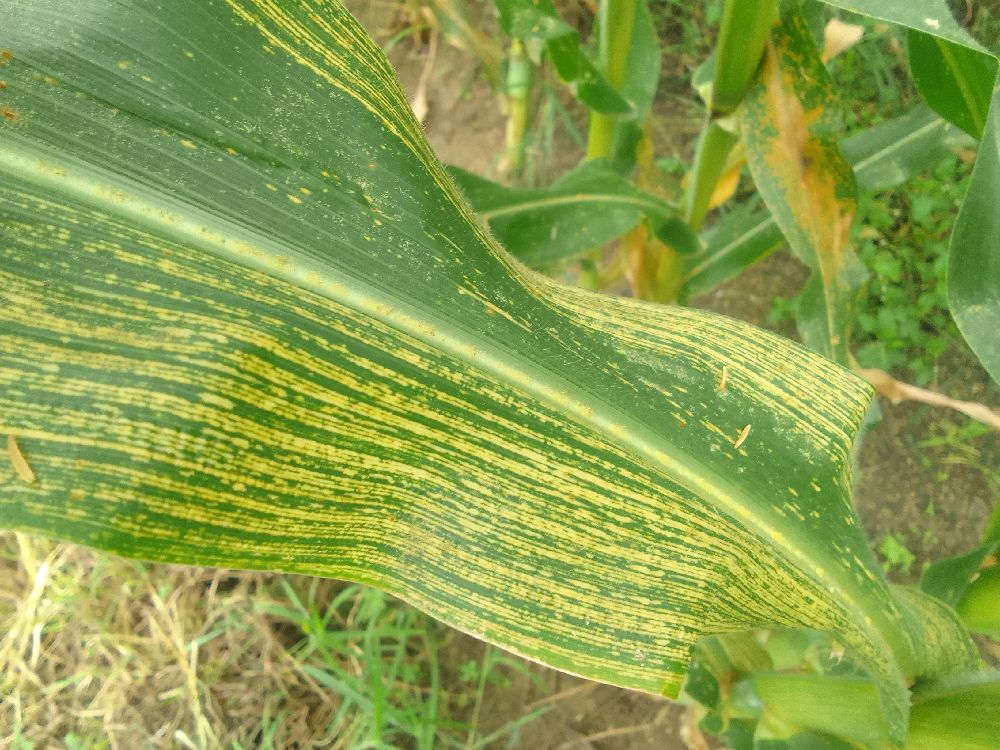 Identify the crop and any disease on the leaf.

maize, maize streak virus
